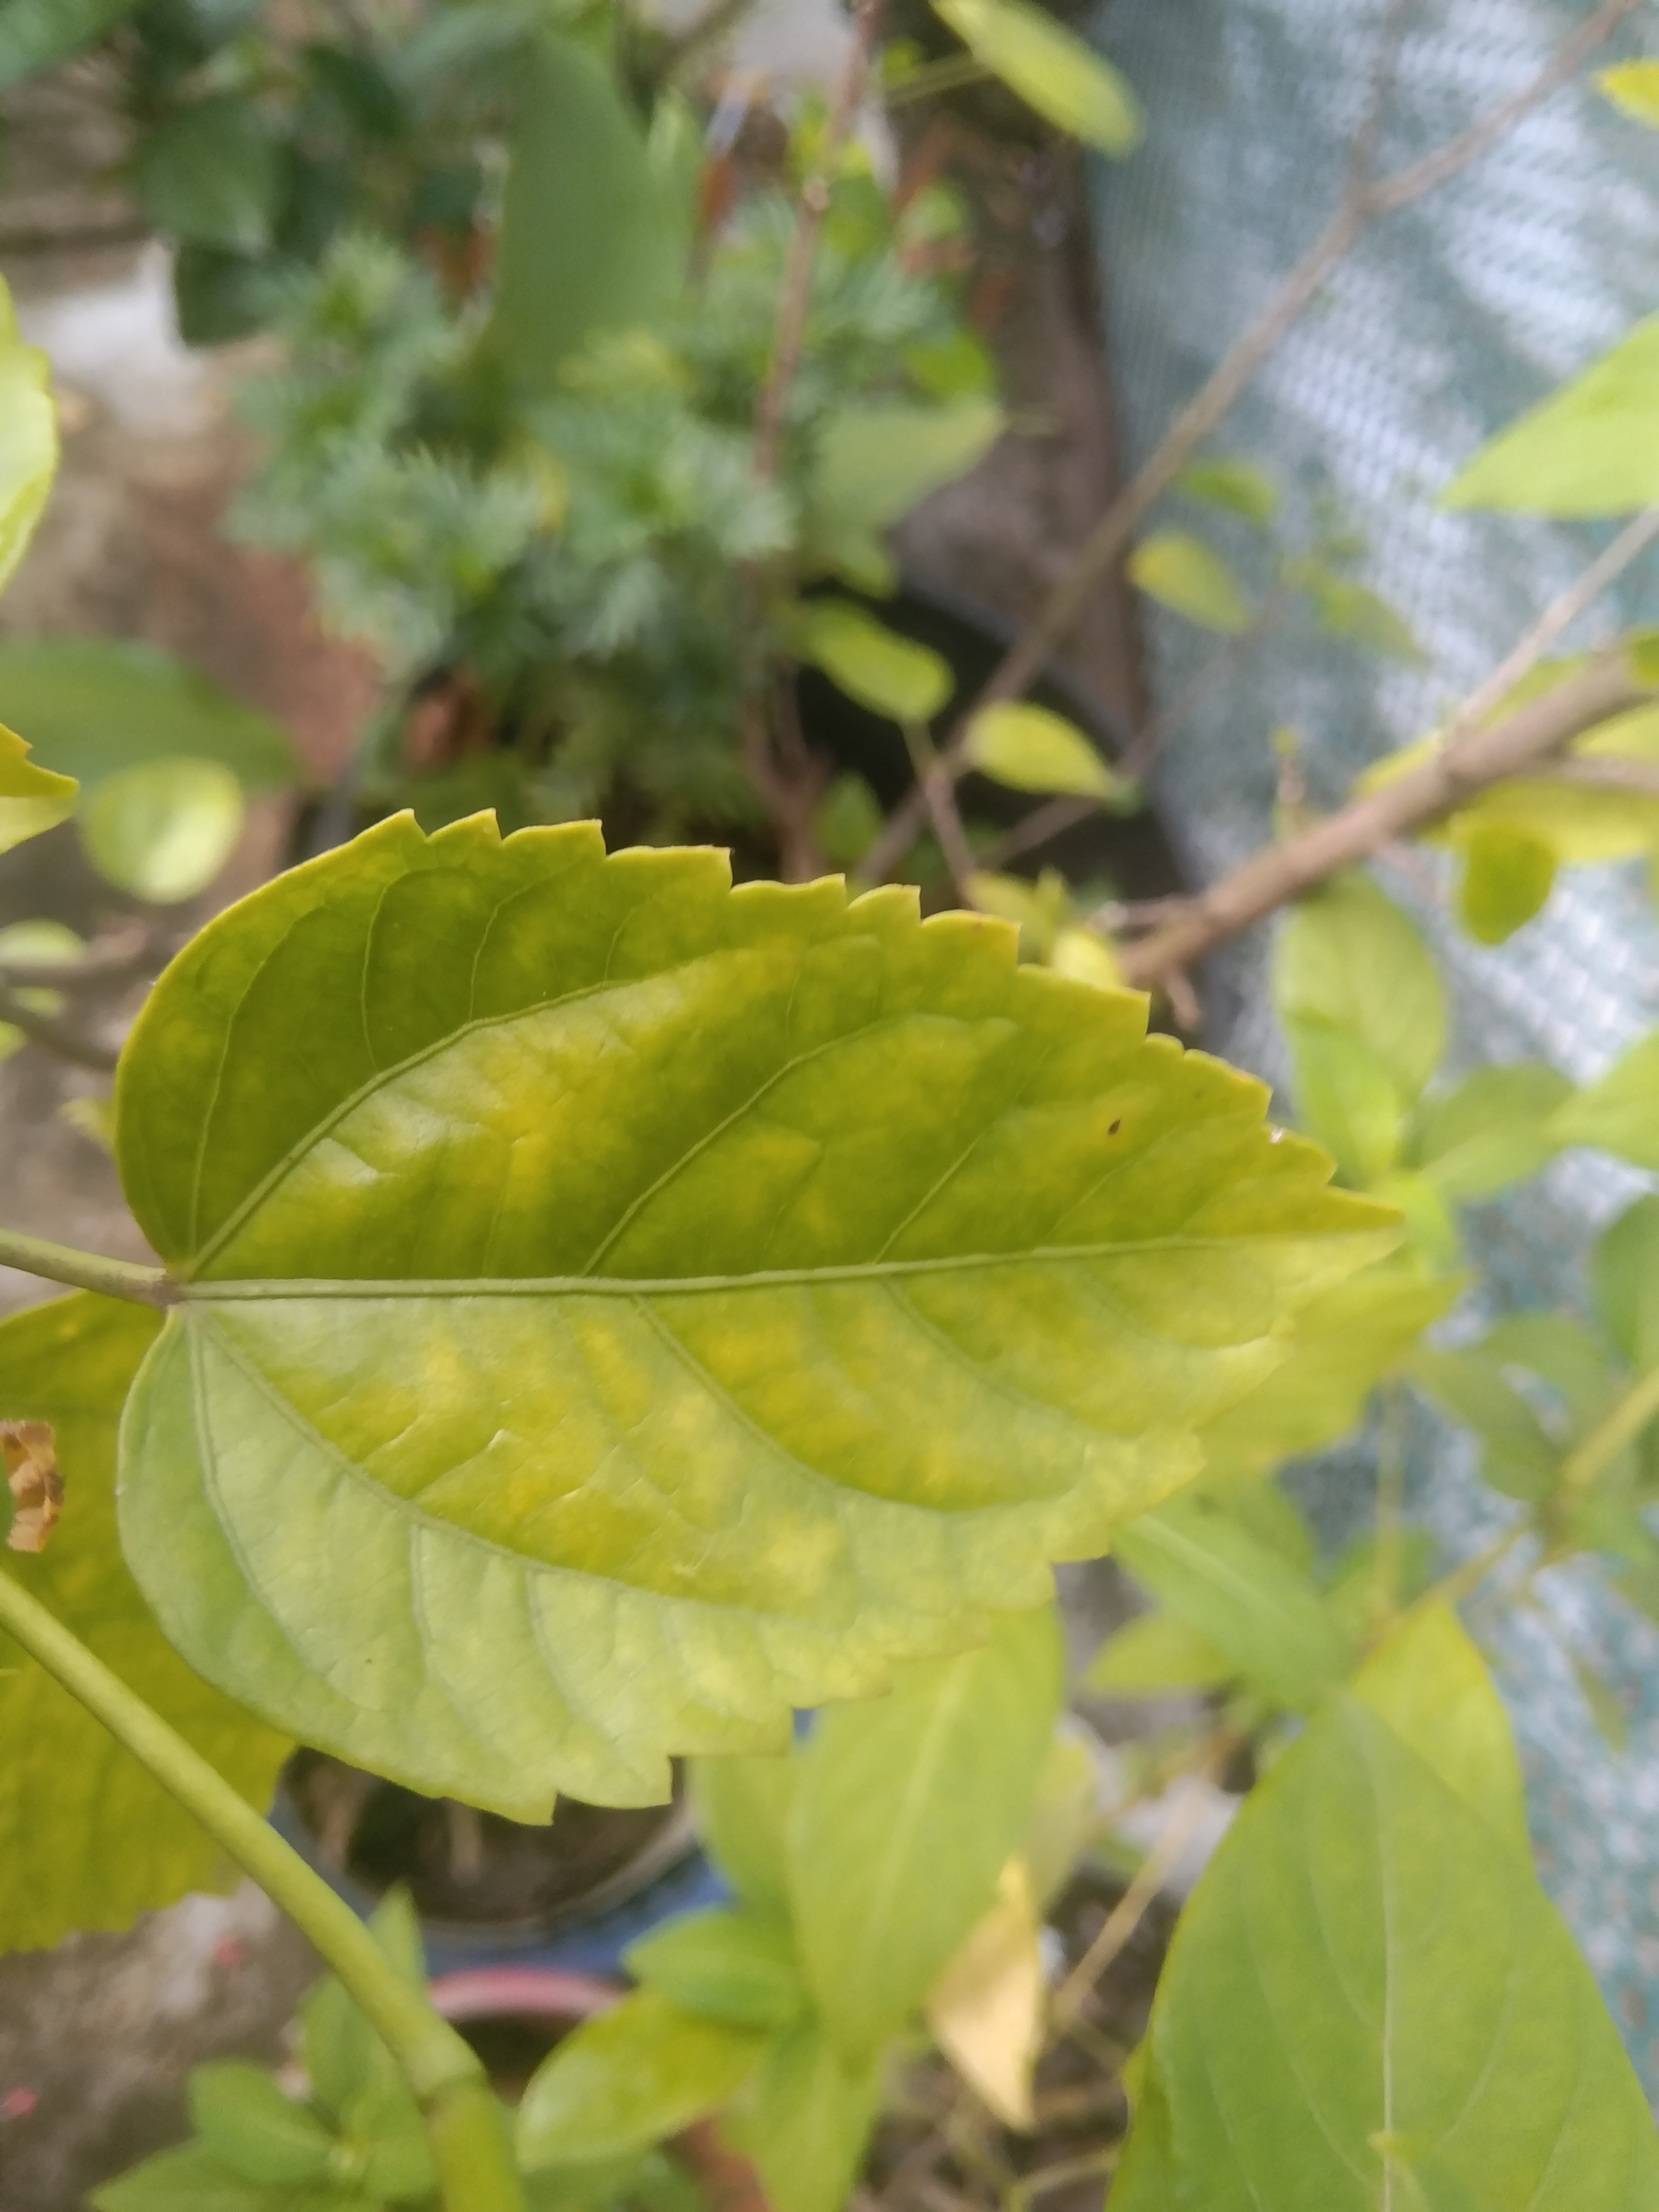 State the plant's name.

hibiscus
